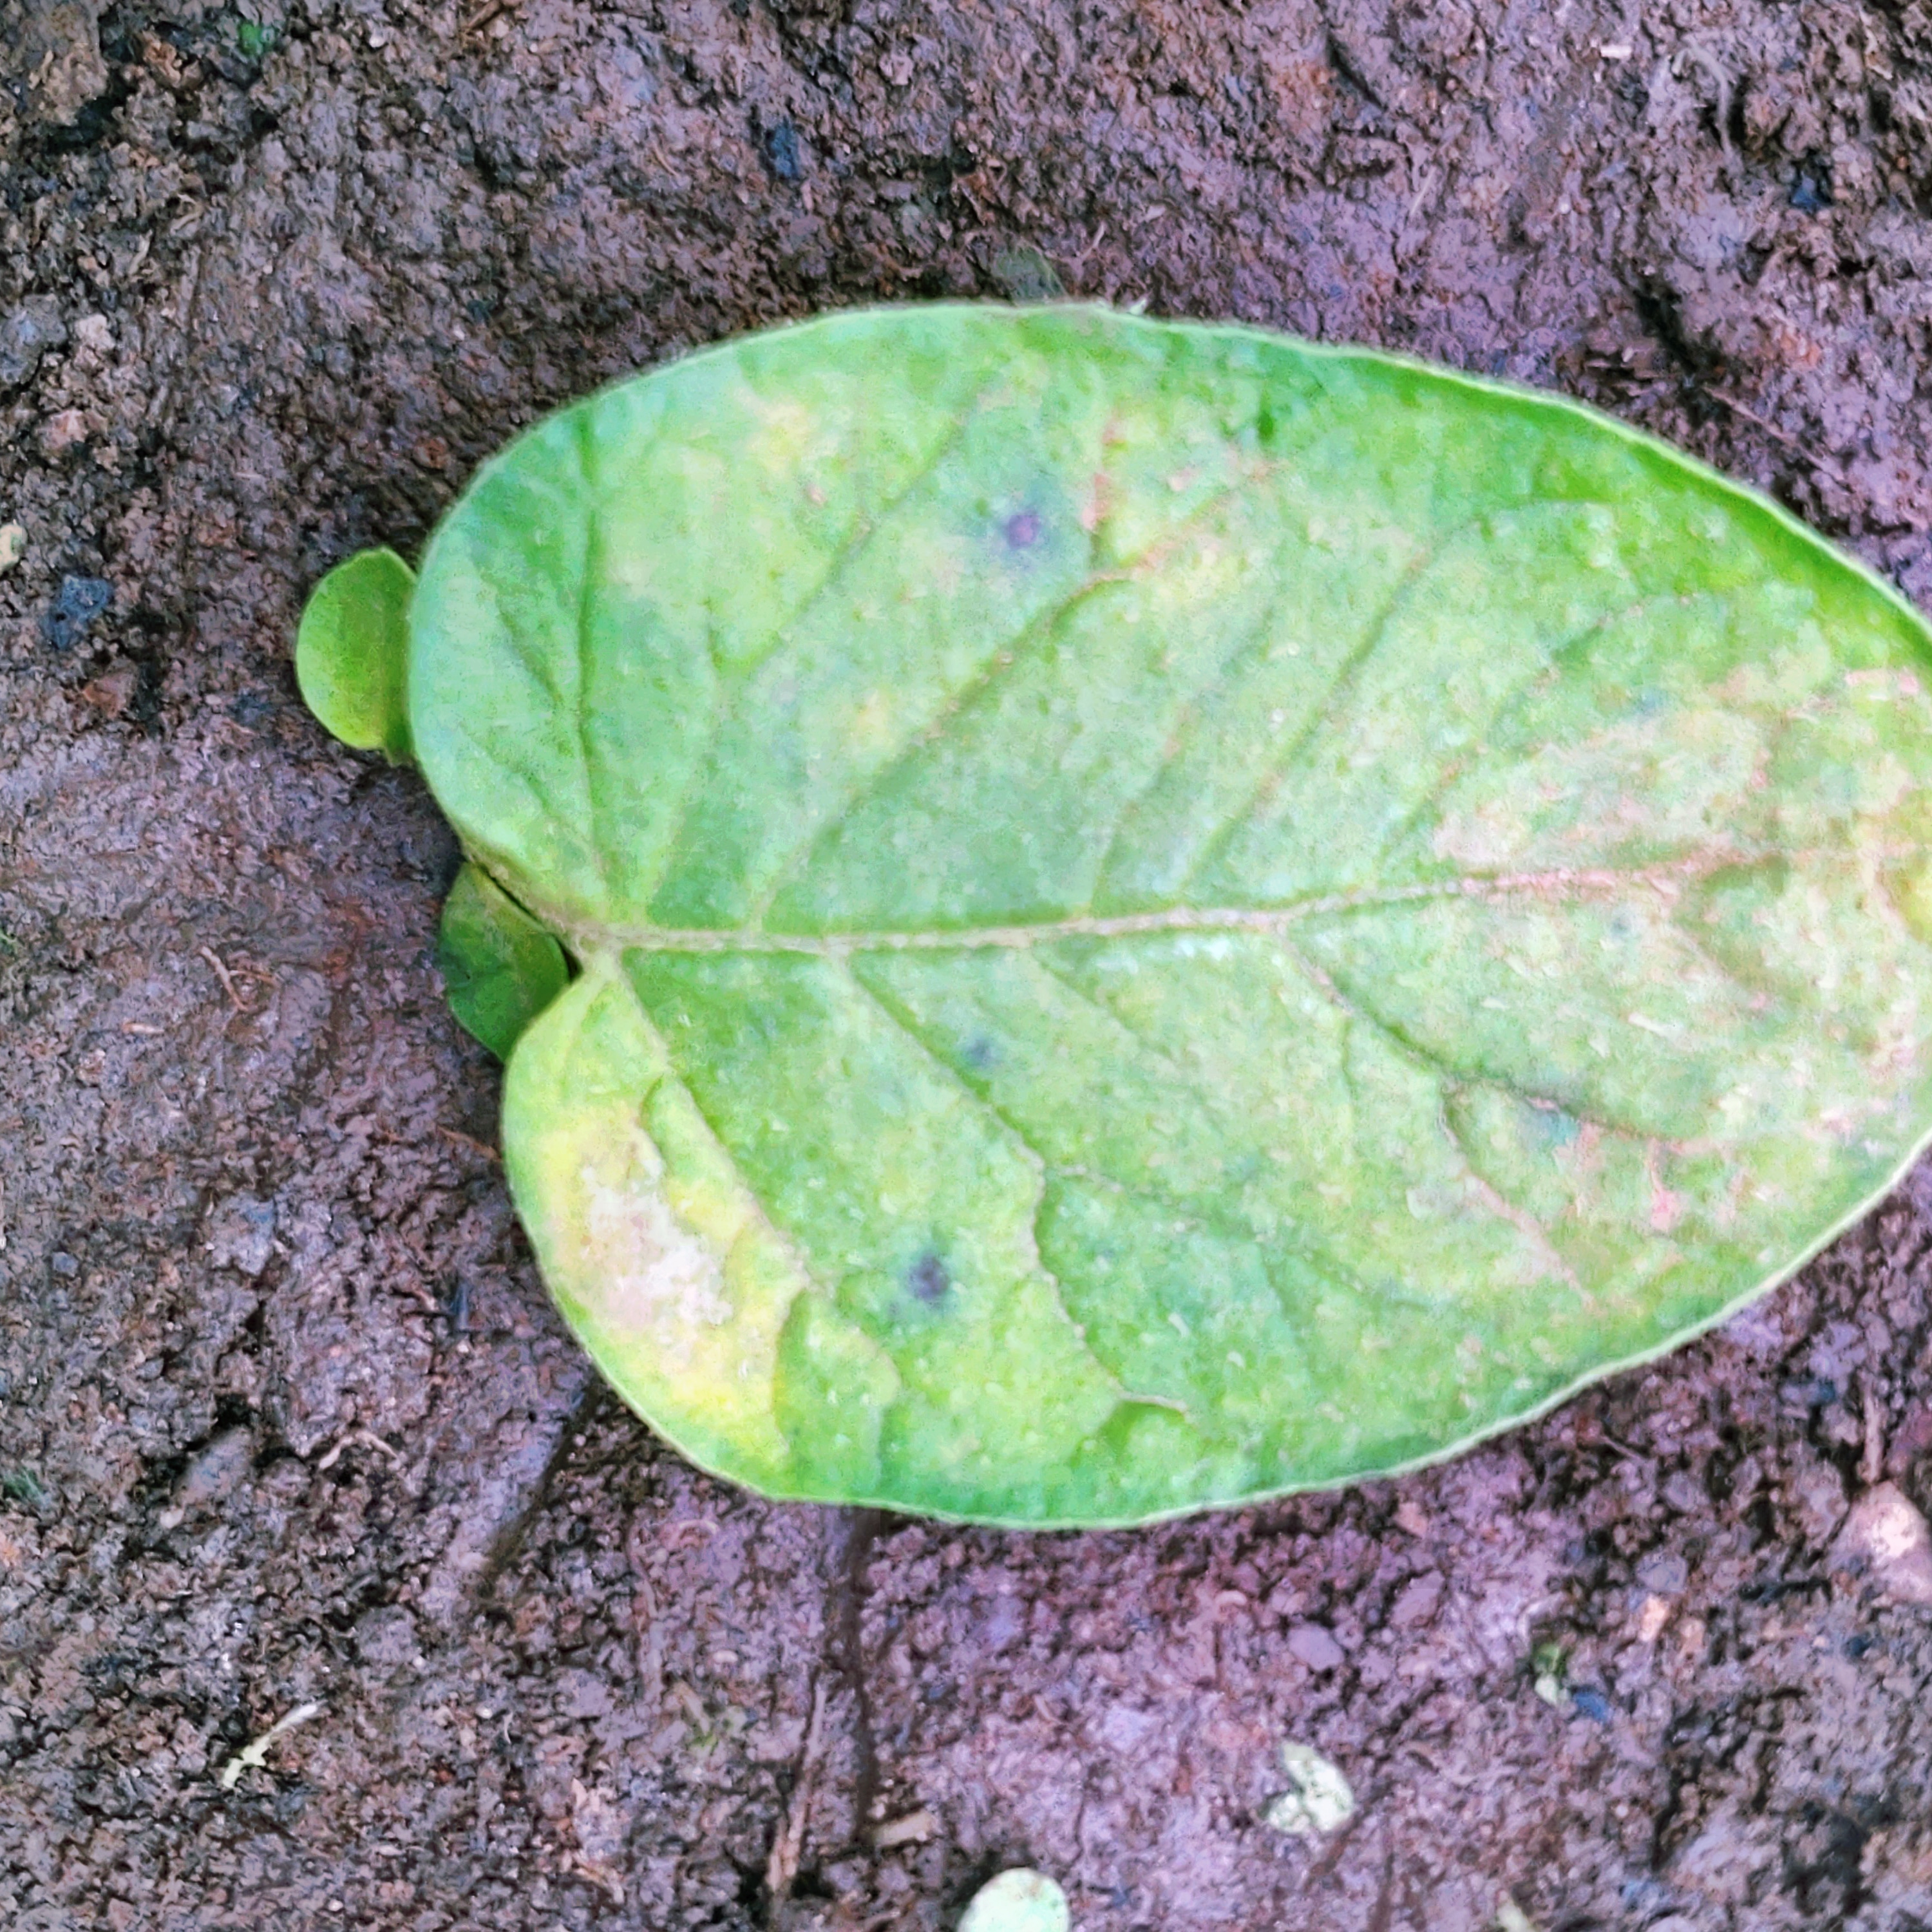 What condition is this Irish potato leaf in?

late blight
